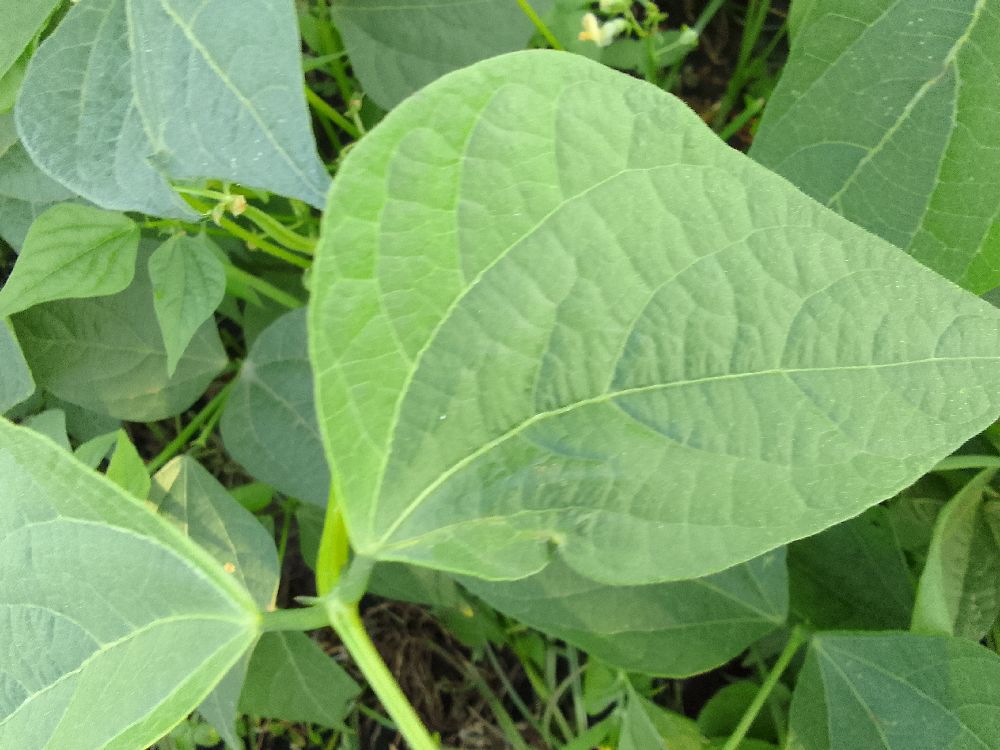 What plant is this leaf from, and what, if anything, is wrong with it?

common bean, healthy
